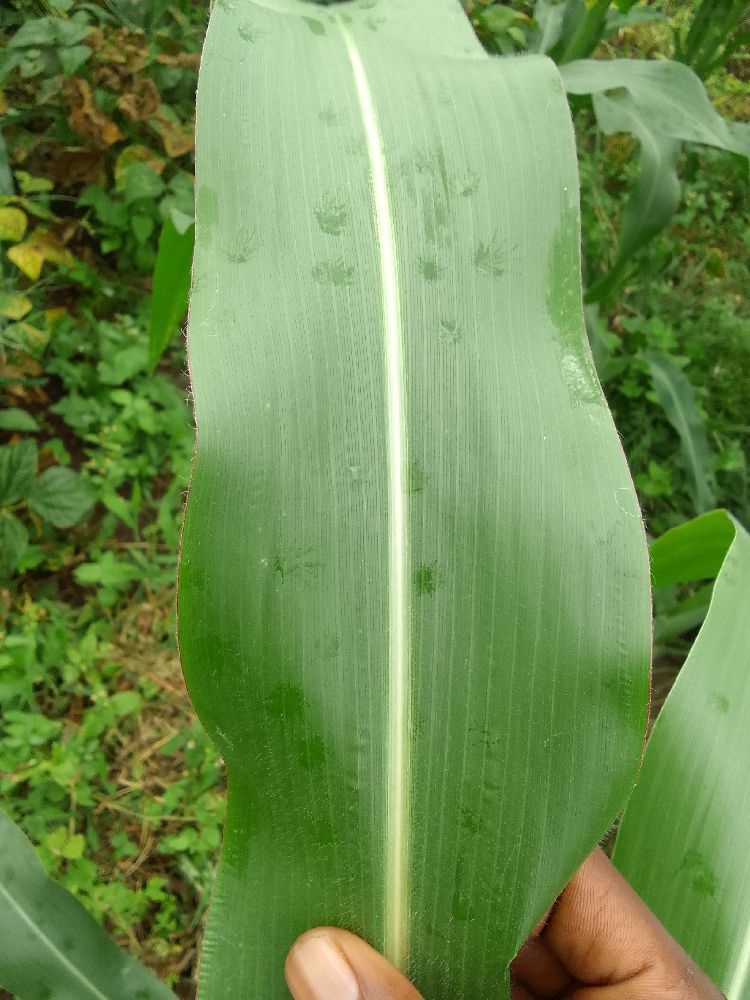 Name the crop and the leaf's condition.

maize, healthy
